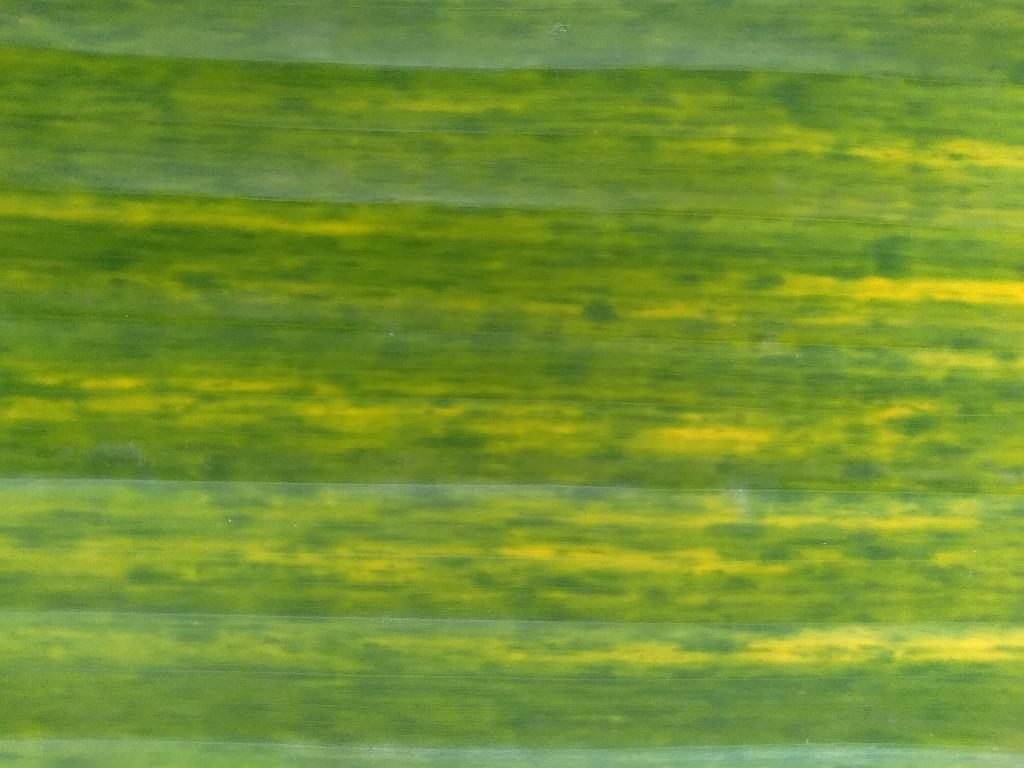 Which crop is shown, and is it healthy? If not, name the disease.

banana, fusarium wilt race 1
